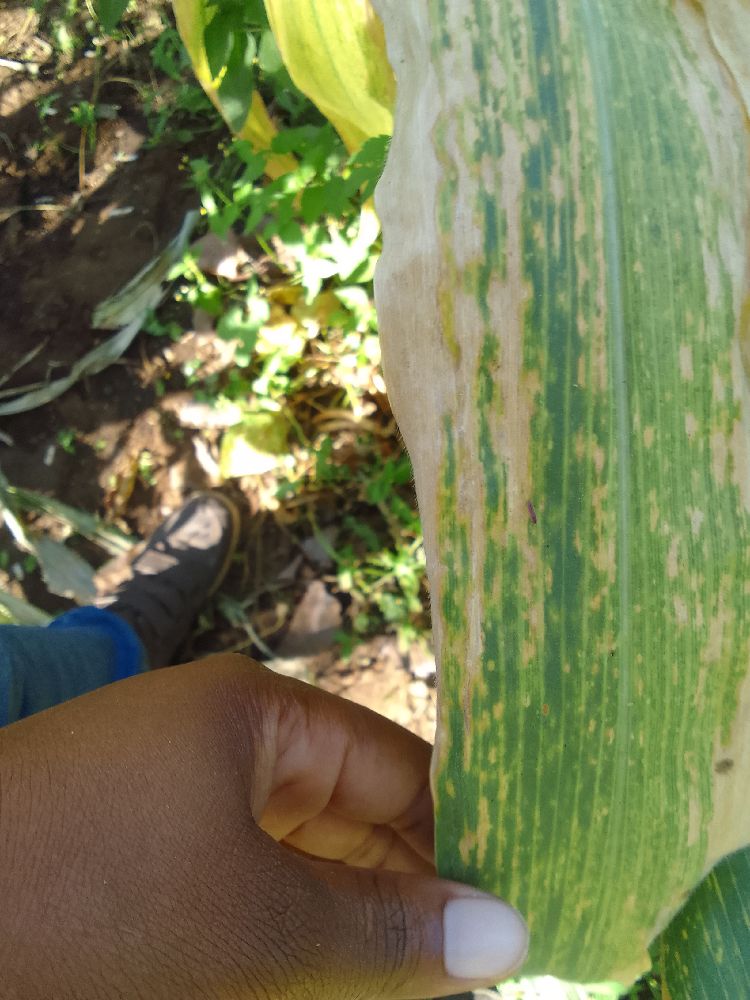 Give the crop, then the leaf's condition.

maize, maize lethal necrosis
